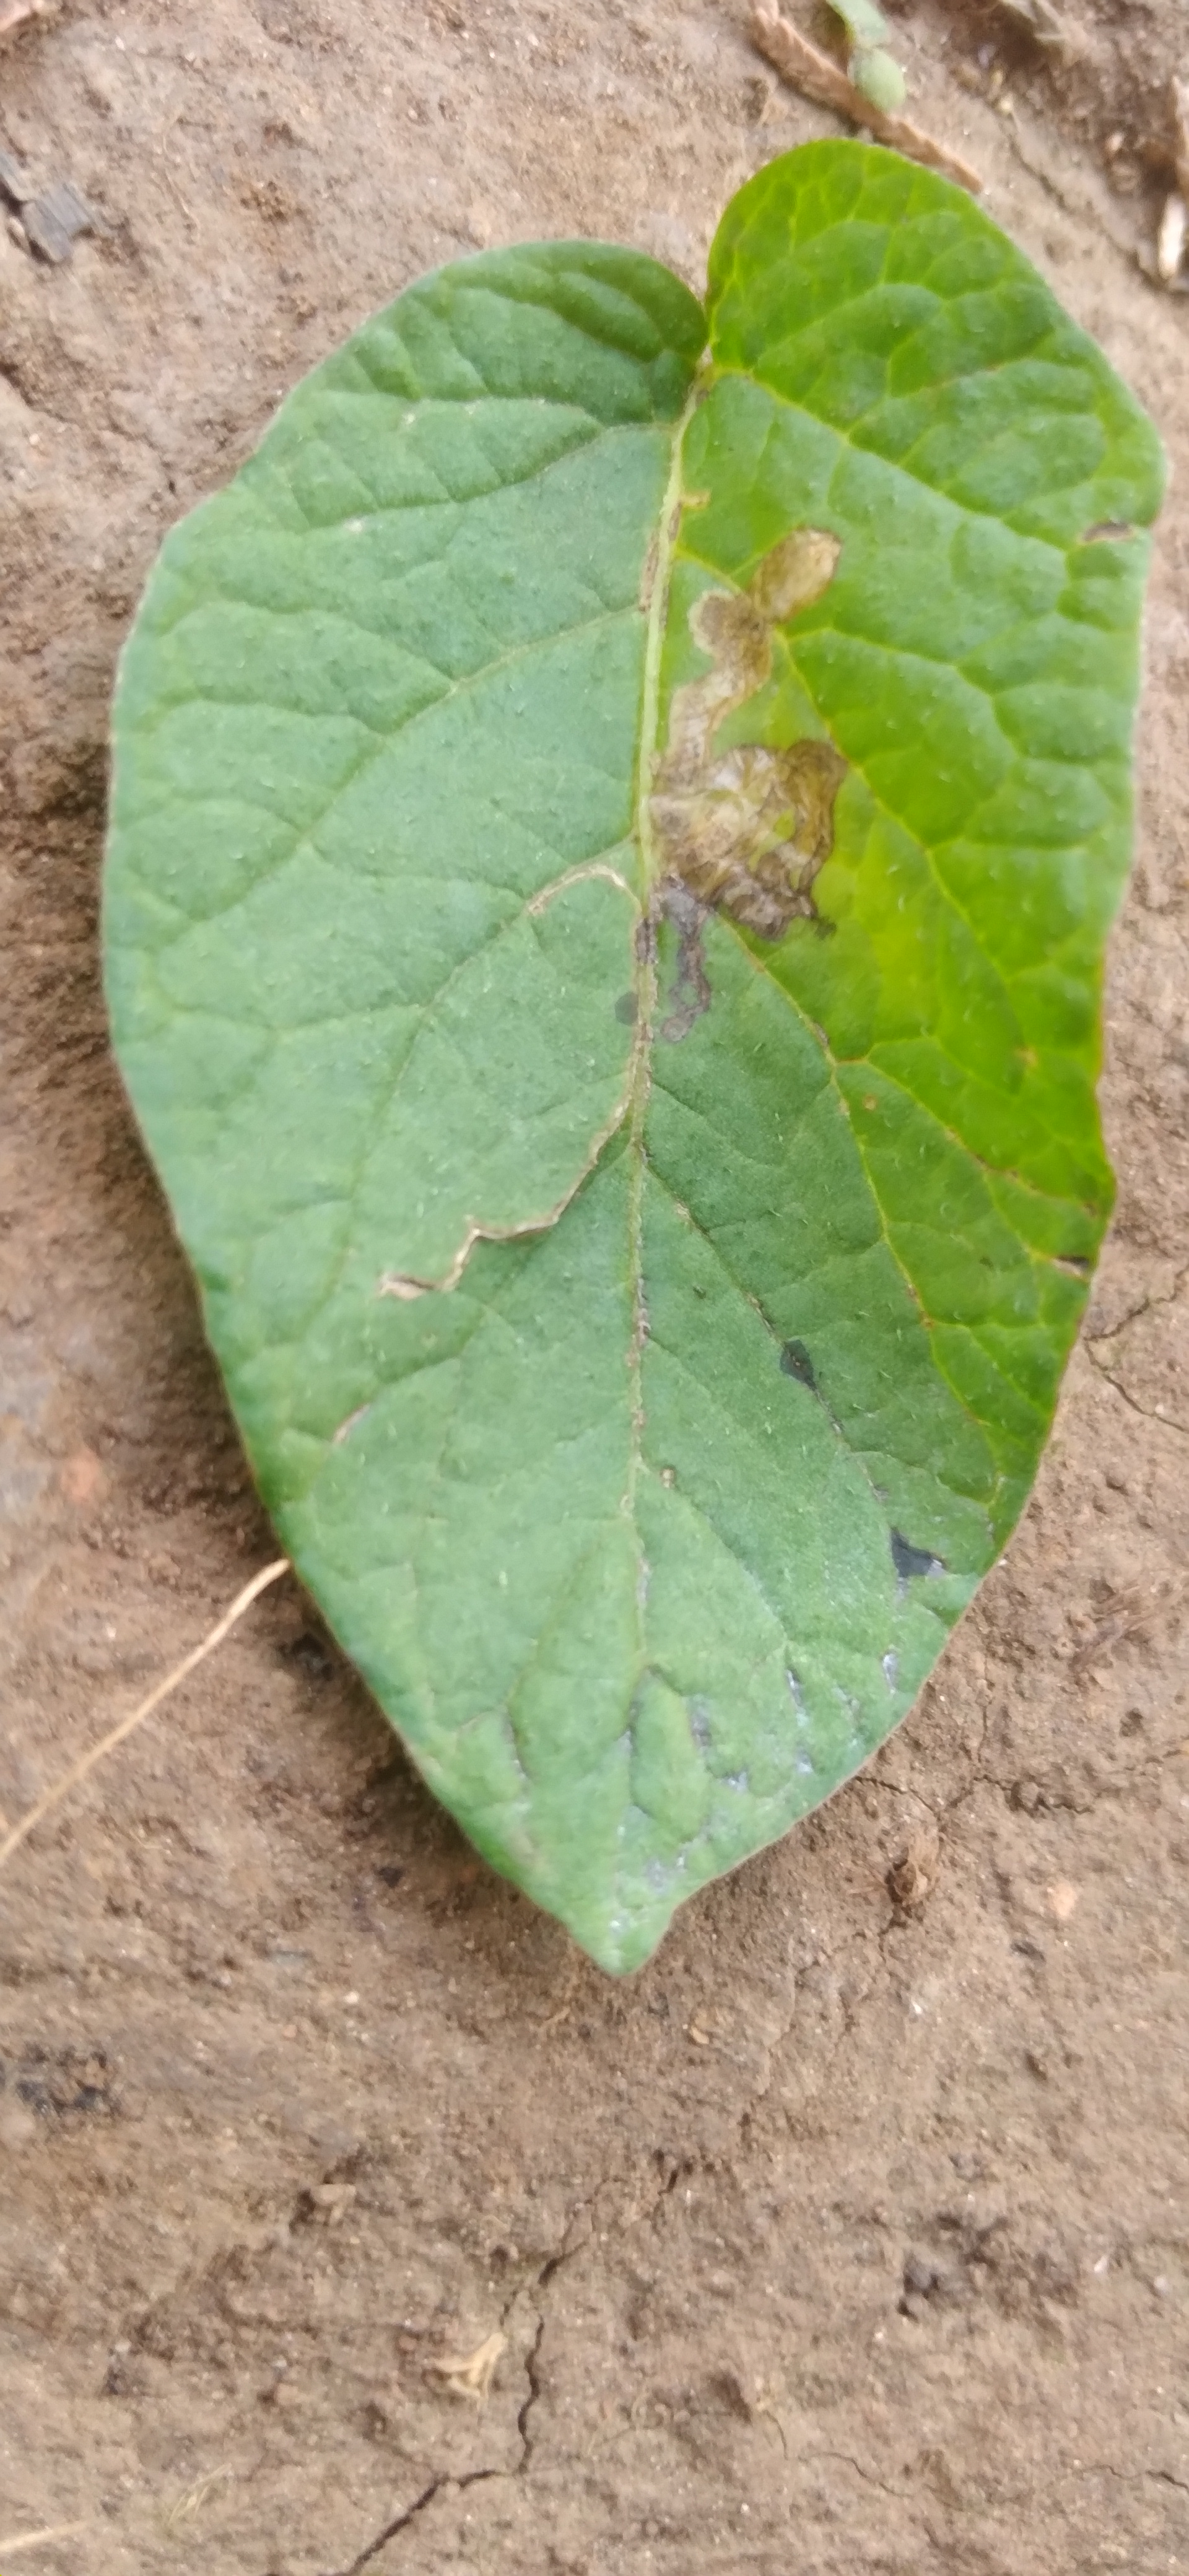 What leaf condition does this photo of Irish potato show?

early blight
